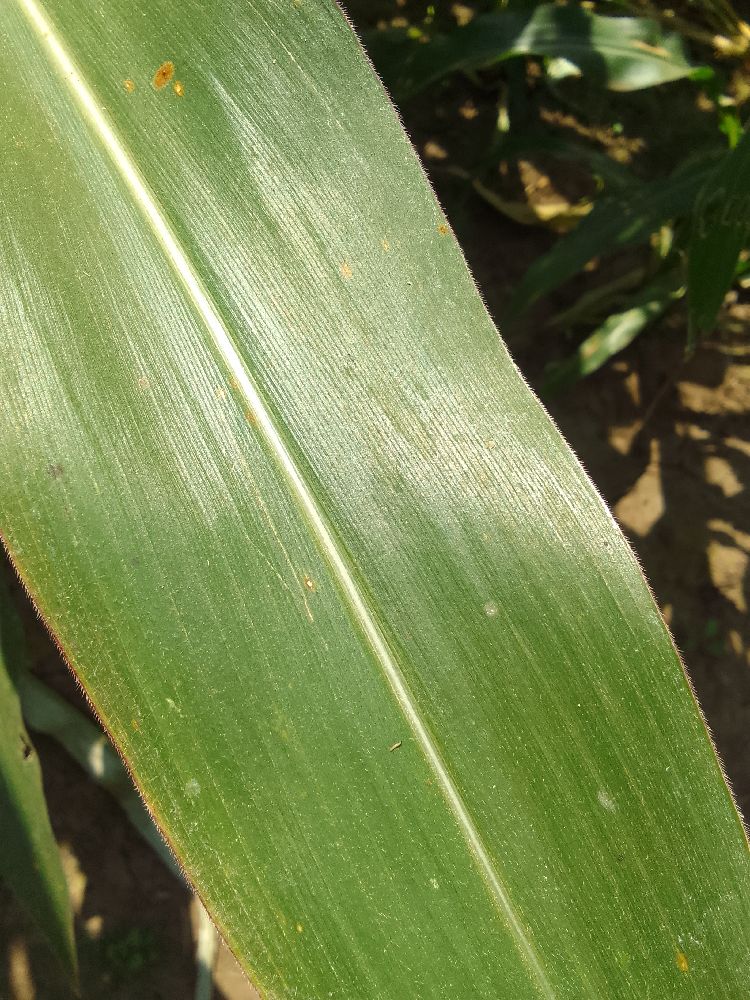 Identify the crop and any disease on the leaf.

maize, healthy
